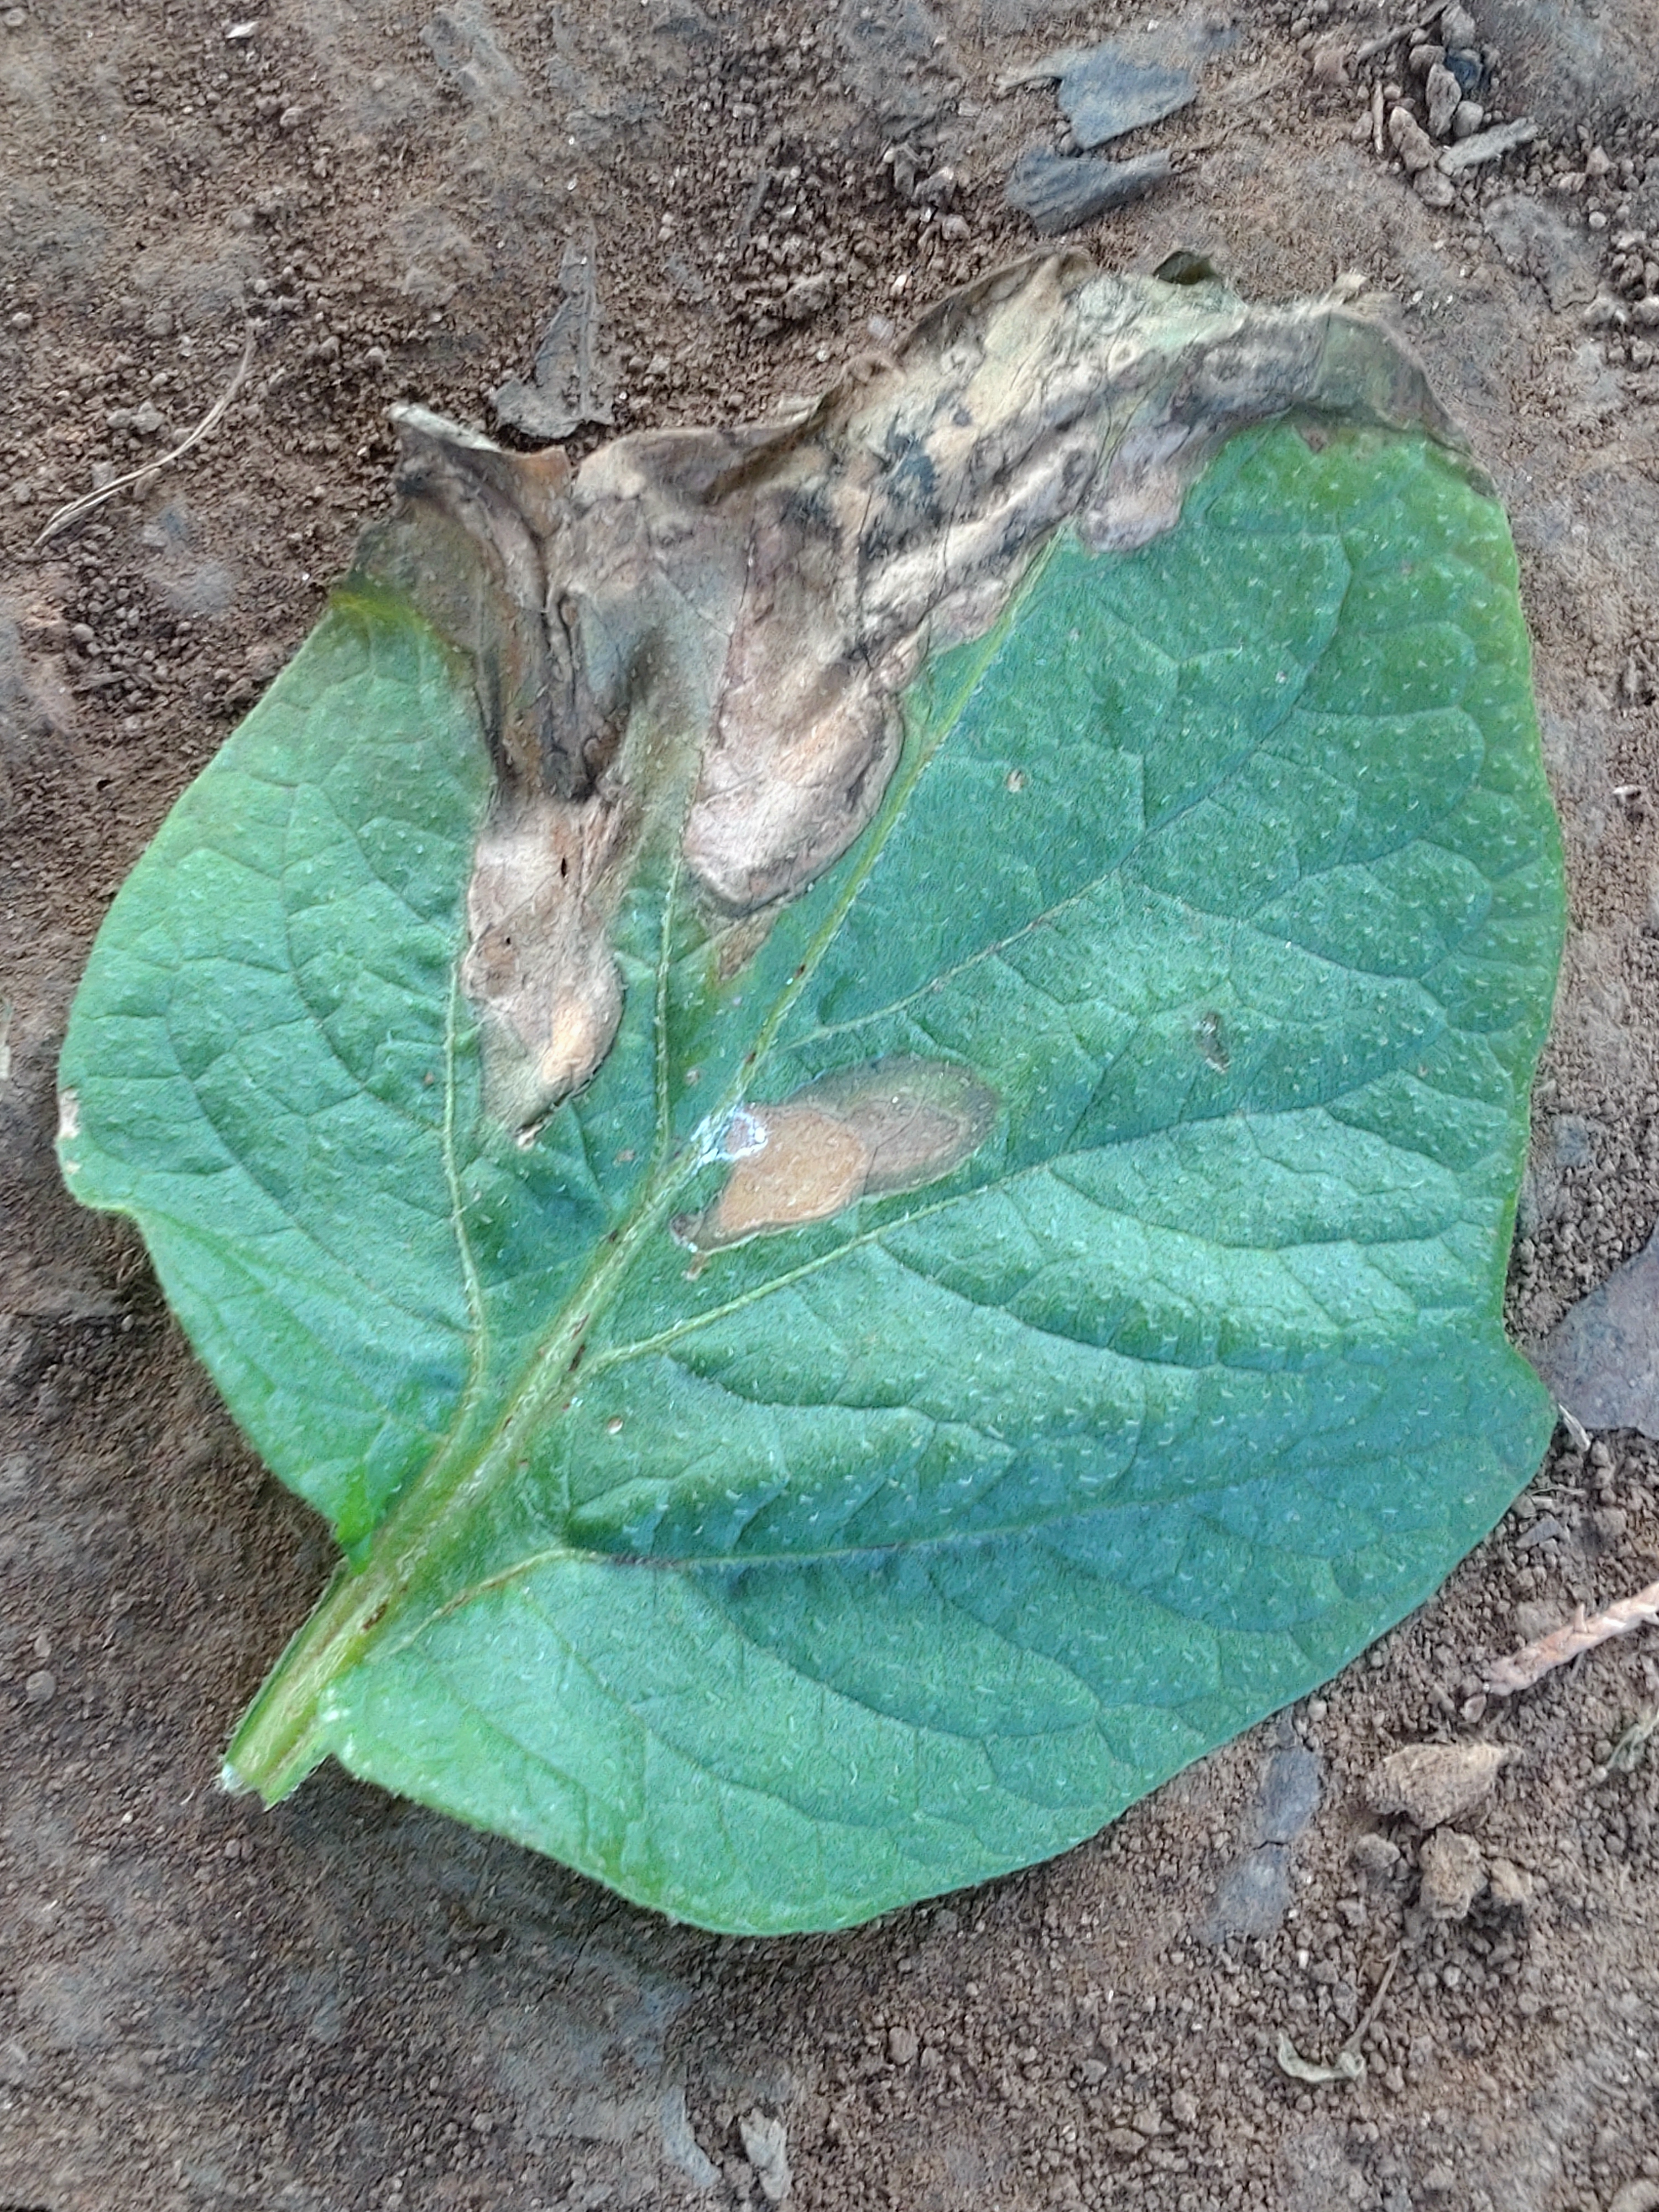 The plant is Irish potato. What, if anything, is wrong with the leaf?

early blight
